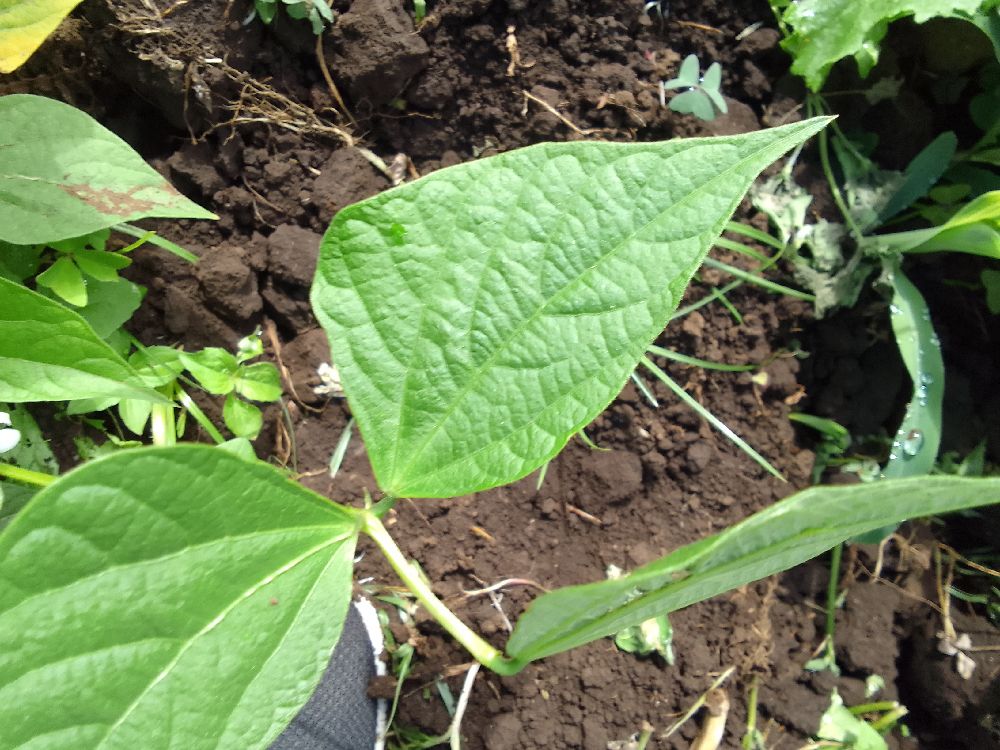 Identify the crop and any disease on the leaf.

common bean, healthy
